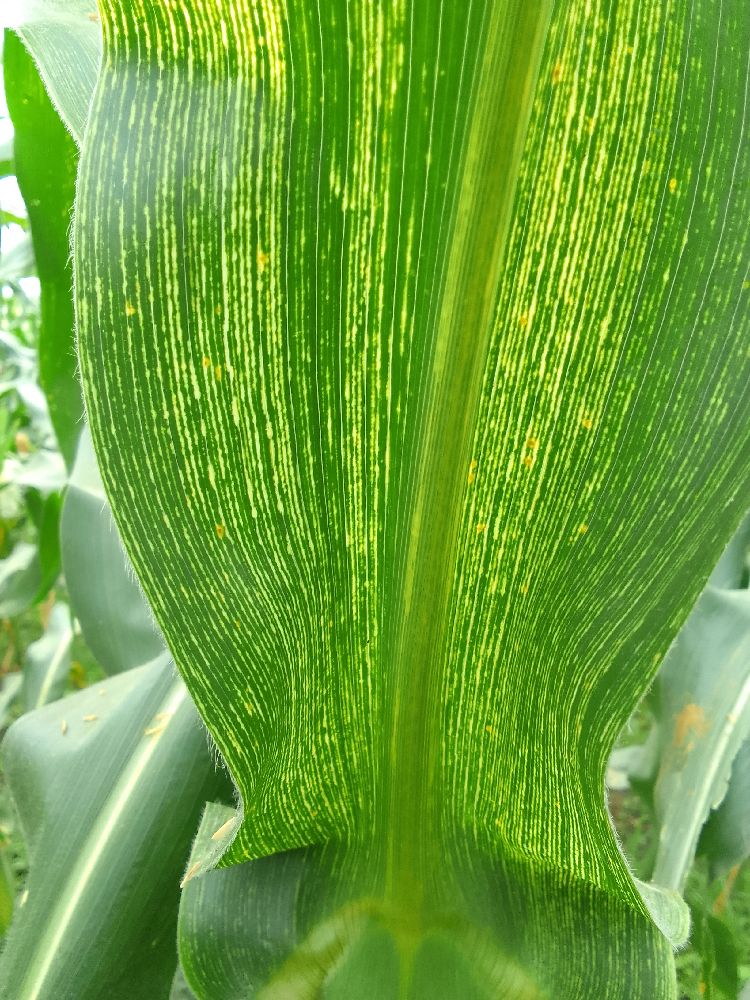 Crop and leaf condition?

maize, maize streak virus
